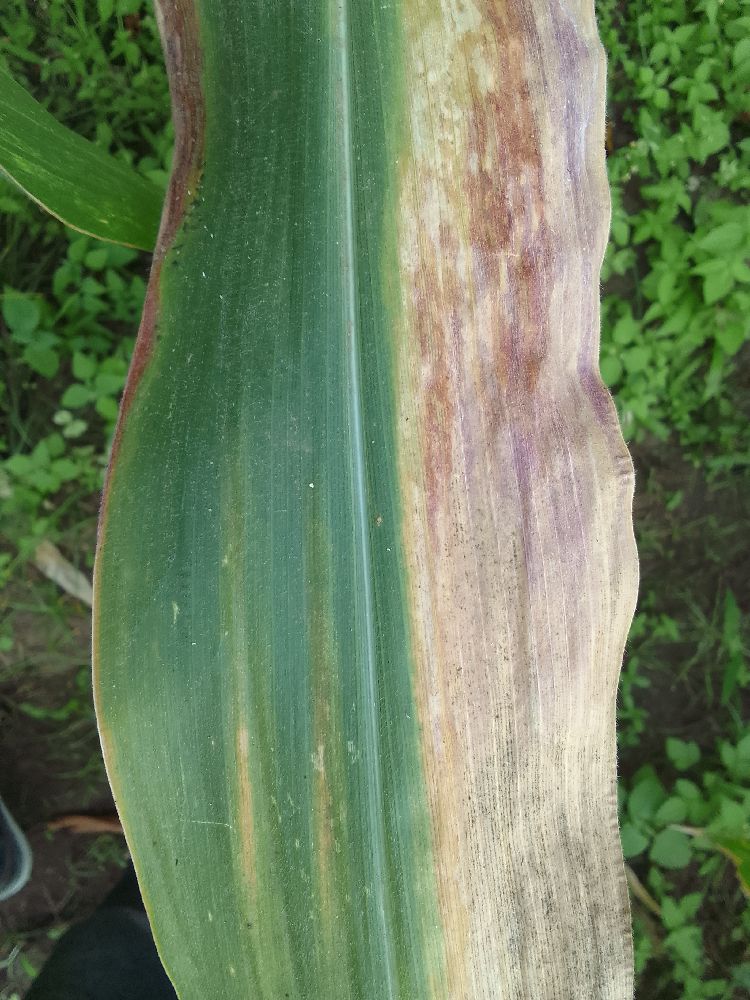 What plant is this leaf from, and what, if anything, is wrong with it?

maize, maize lethal necrosis
